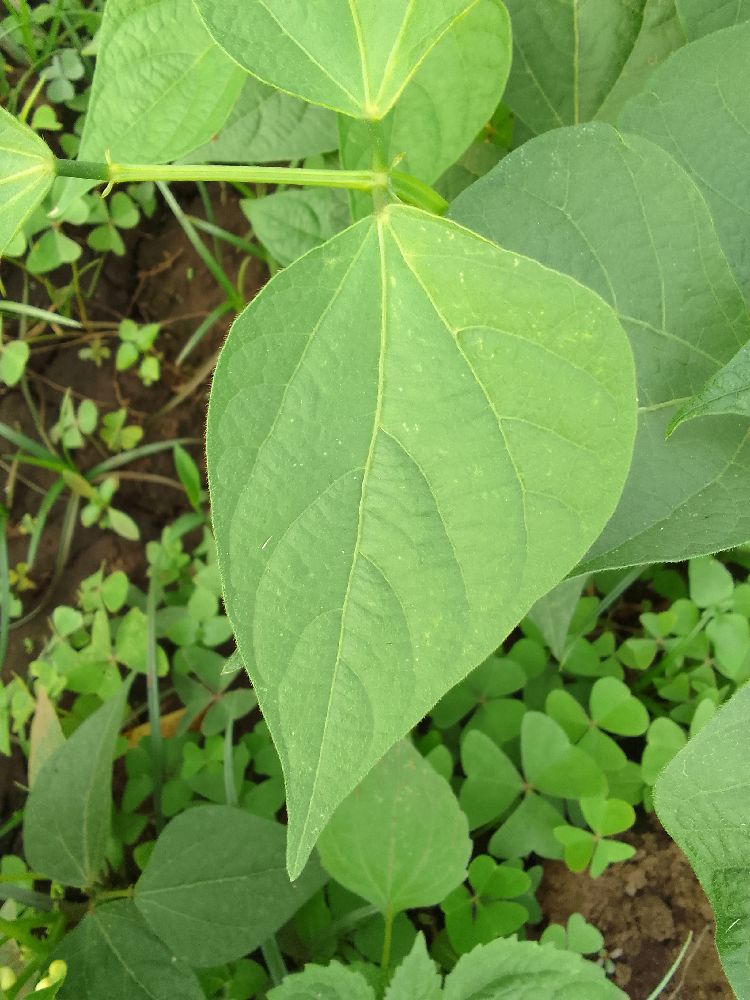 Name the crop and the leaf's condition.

common bean, healthy
